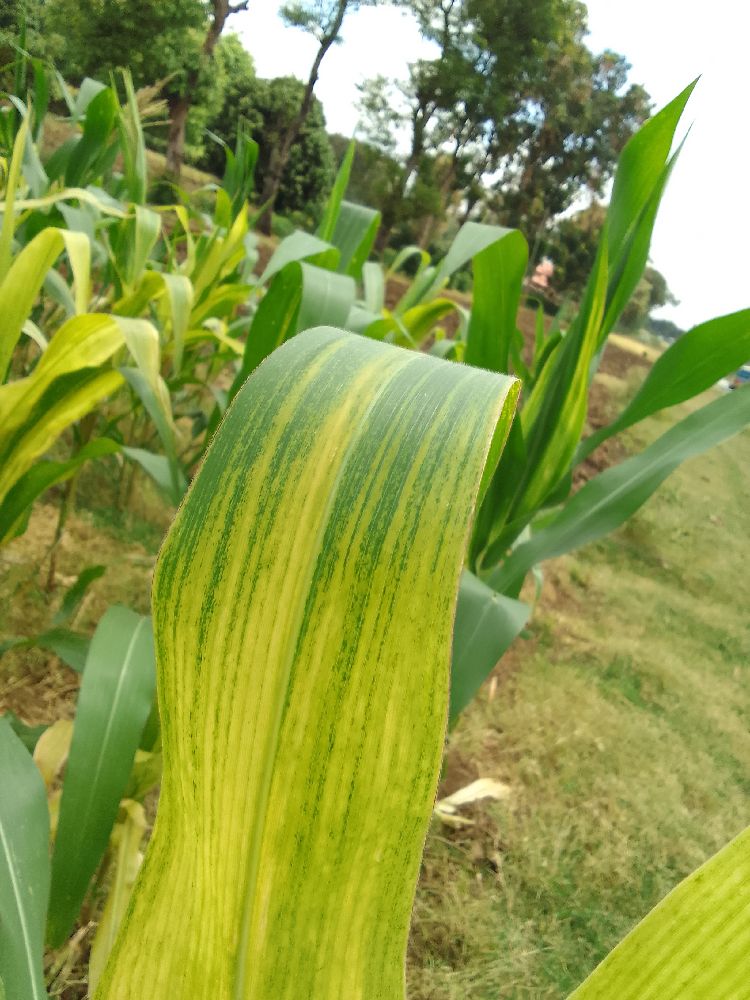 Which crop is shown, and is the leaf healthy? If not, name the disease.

maize, maize lethal necrosis
